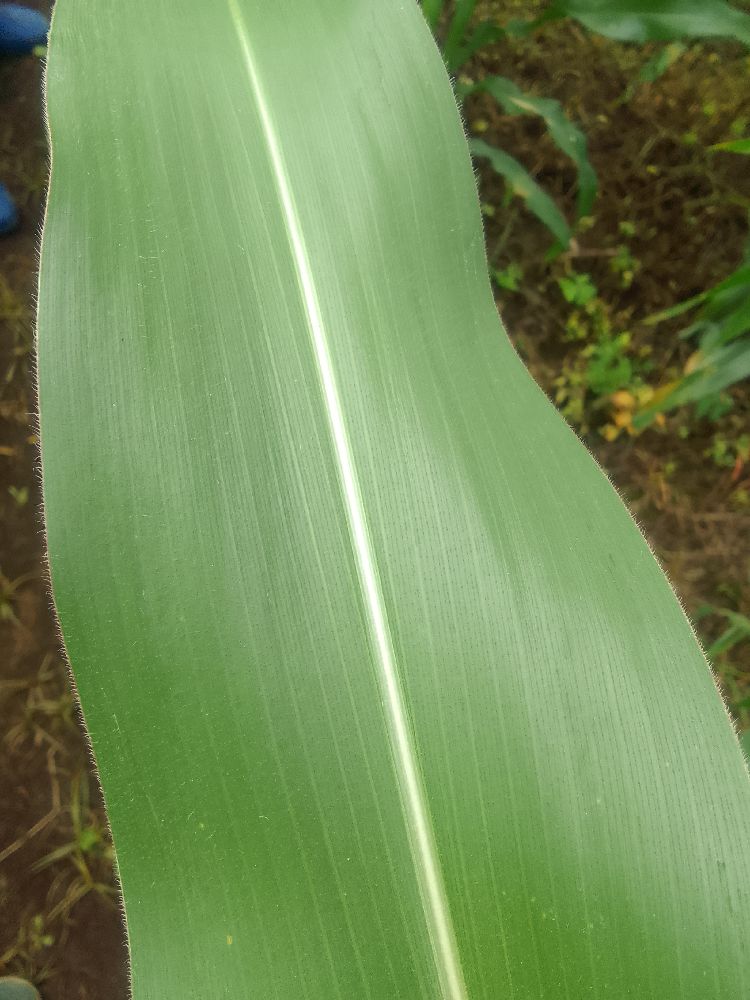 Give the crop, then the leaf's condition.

maize, healthy
